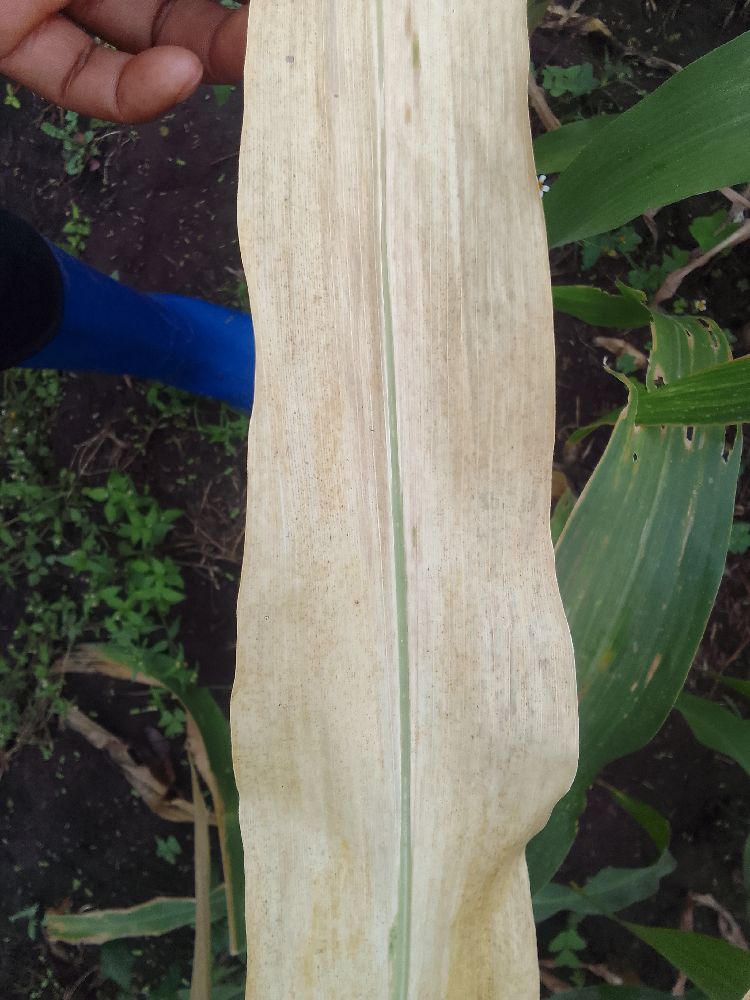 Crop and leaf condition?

maize, maize lethal necrosis
